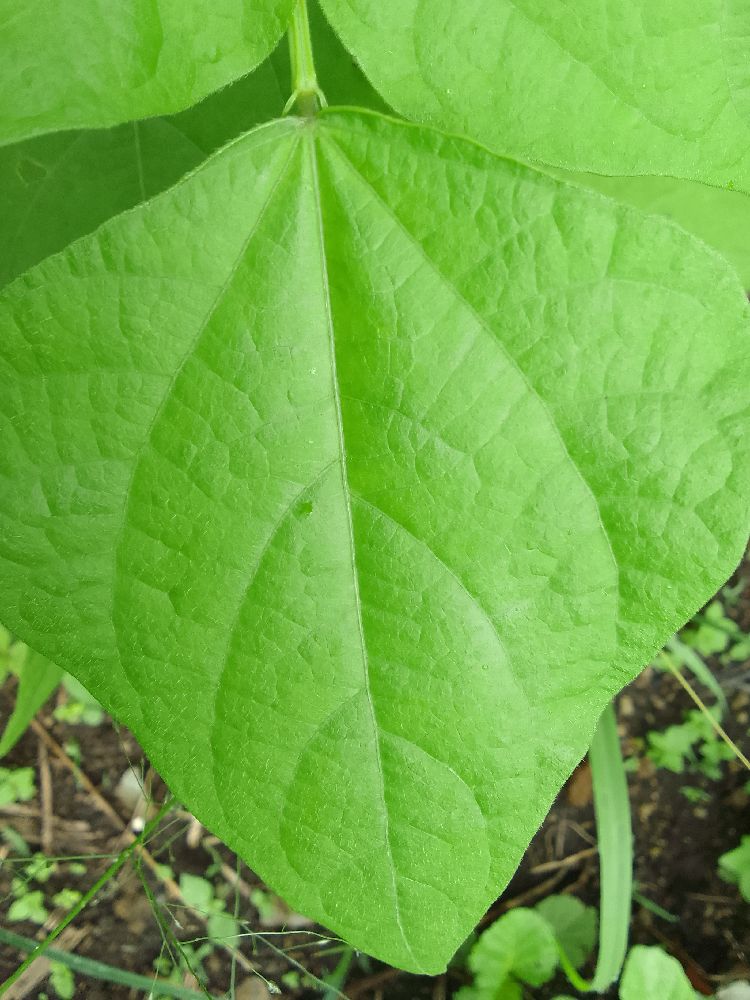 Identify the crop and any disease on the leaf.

common bean, healthy
